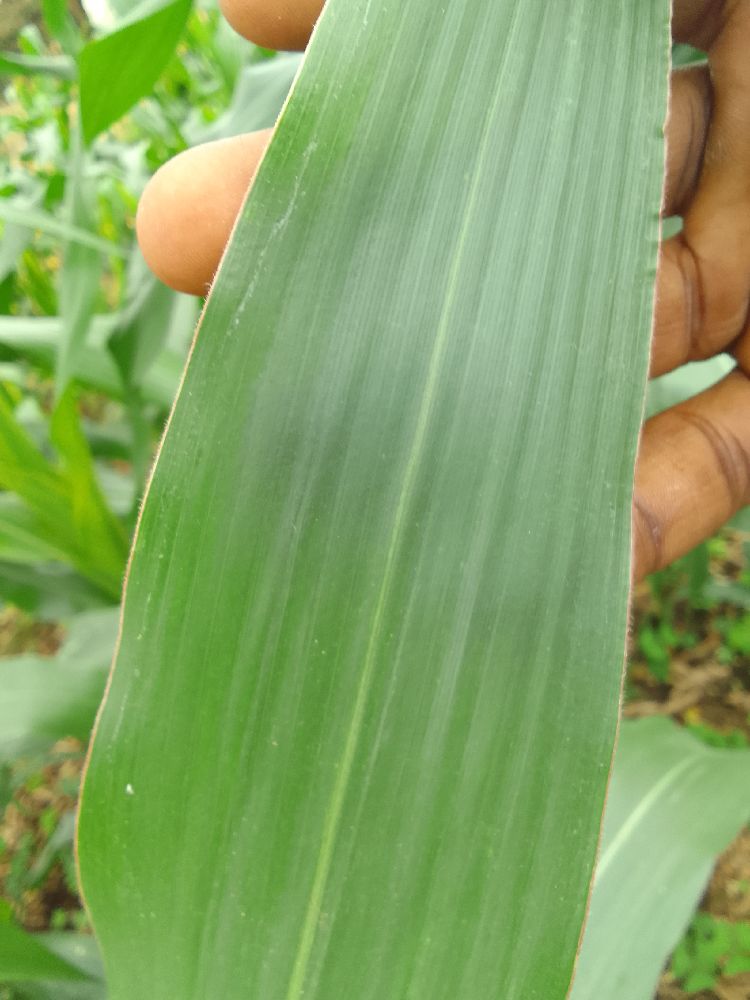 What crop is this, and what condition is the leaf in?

maize, healthy
